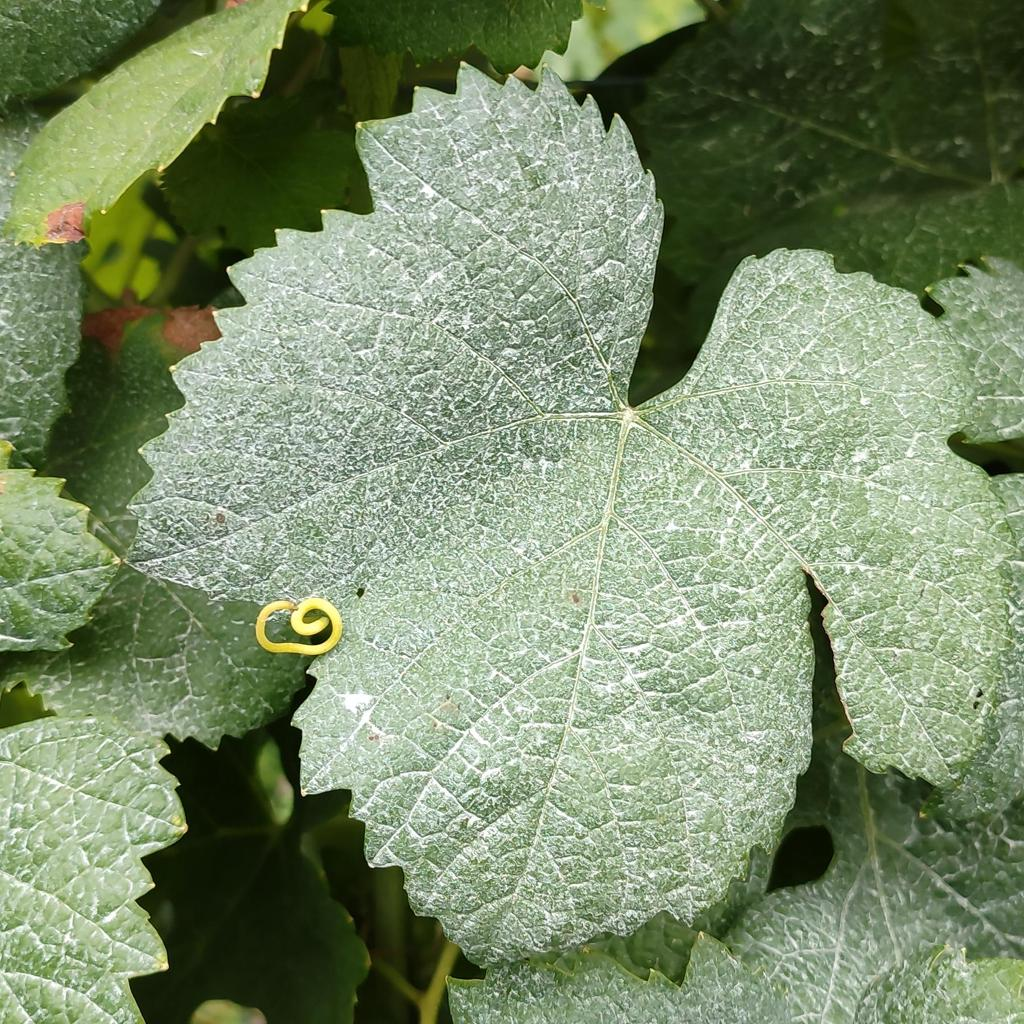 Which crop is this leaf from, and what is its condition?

grapevine, healthy
